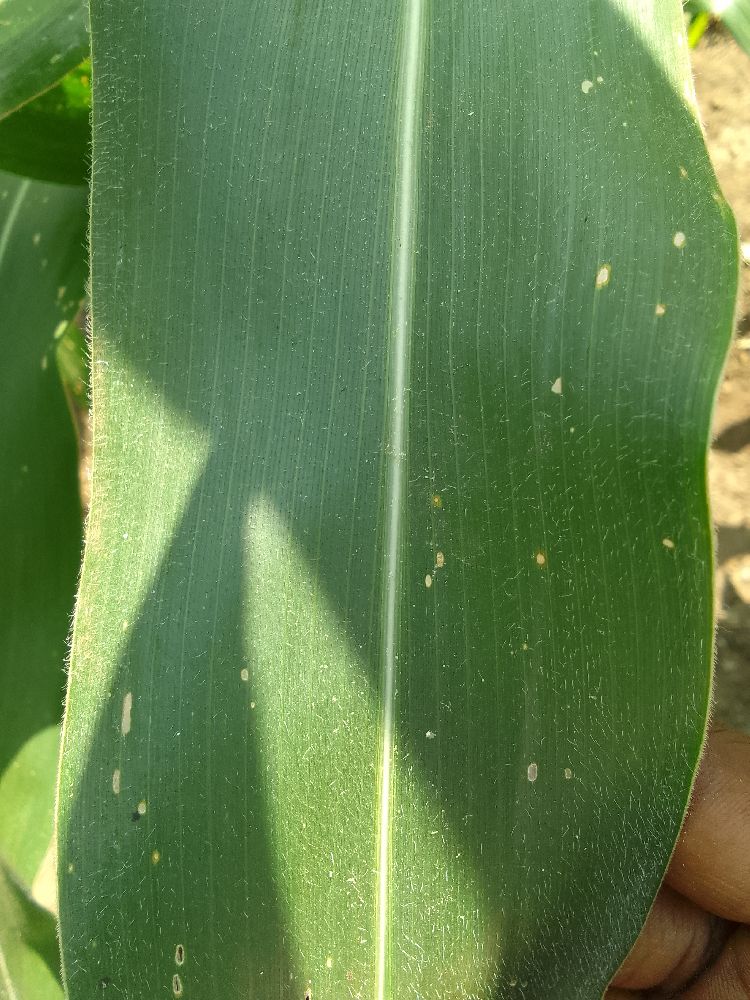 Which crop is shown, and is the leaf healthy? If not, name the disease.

maize, healthy
